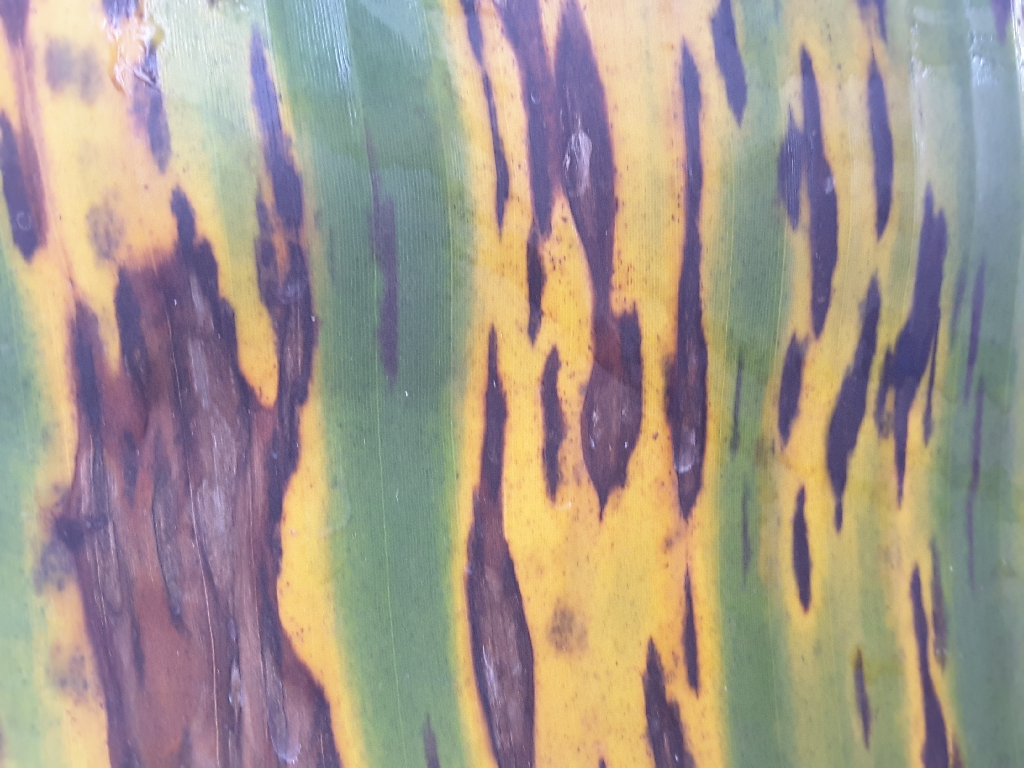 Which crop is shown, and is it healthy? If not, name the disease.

banana, black sigatoka
